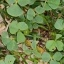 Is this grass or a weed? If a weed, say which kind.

unstructured weed
